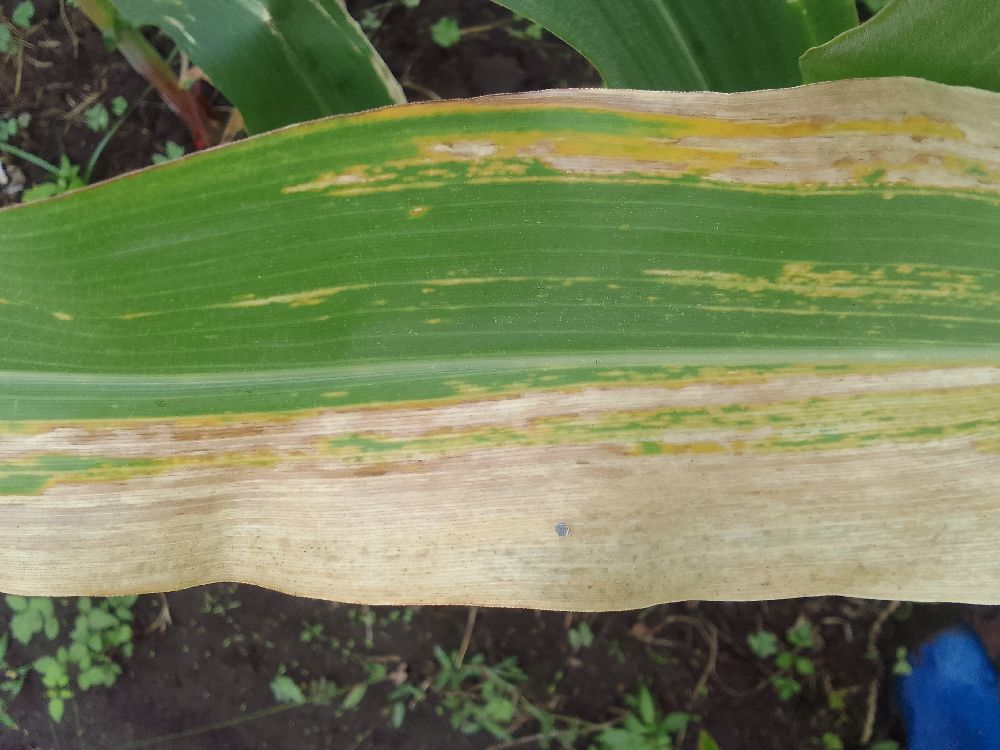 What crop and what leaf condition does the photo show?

maize, maize lethal necrosis
